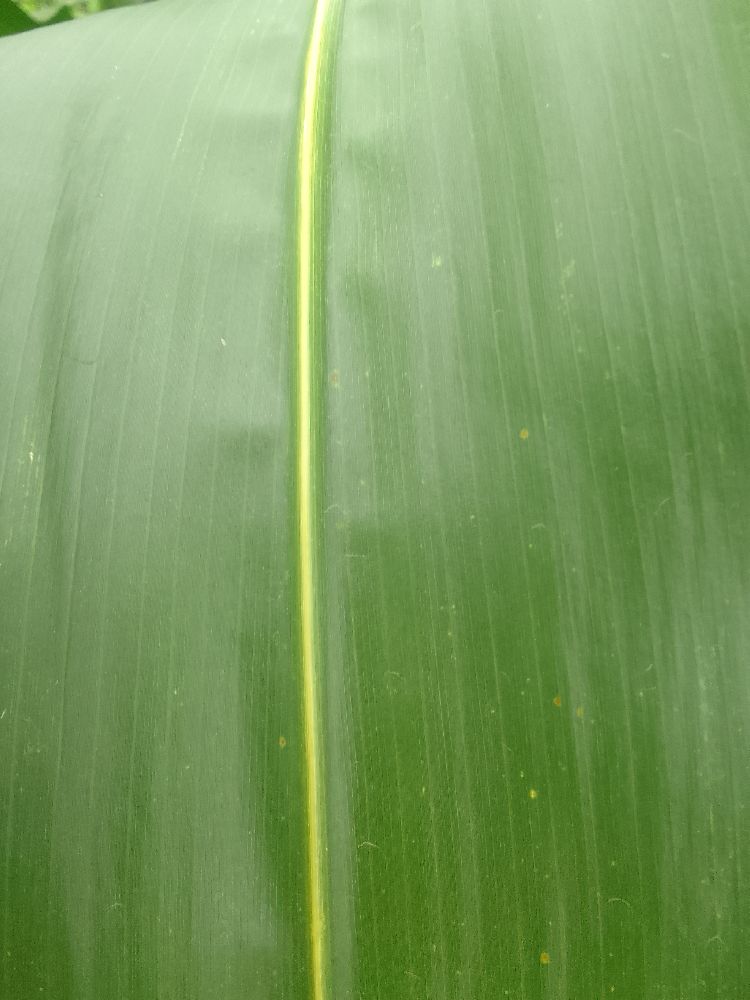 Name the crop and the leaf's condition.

maize, healthy
